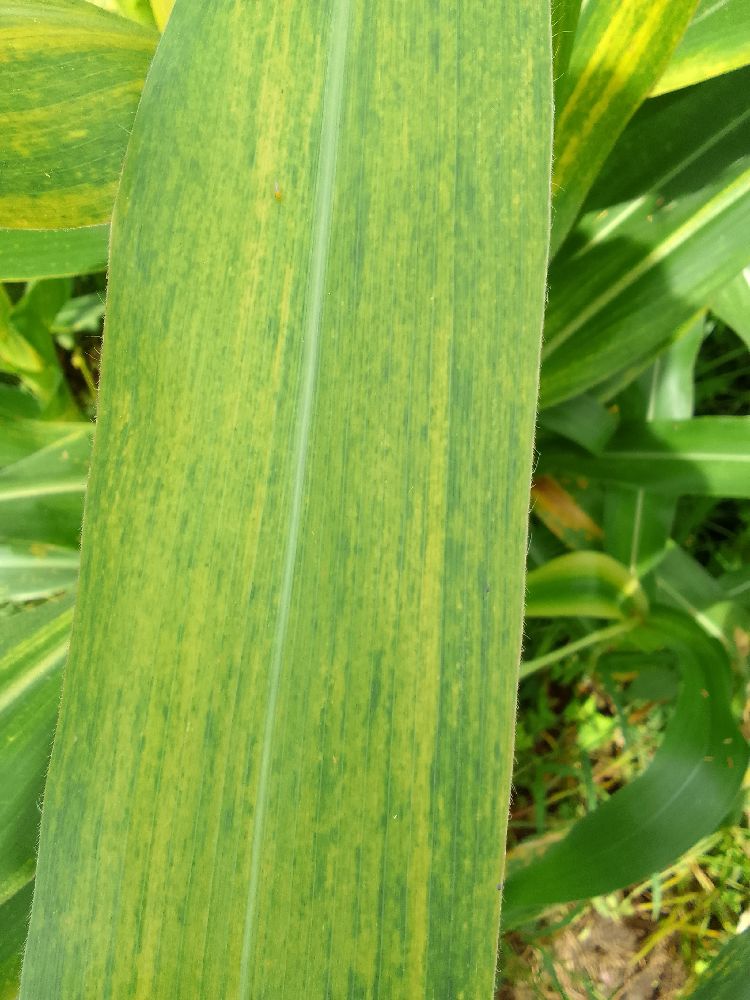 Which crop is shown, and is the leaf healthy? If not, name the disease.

maize, maize lethal necrosis
